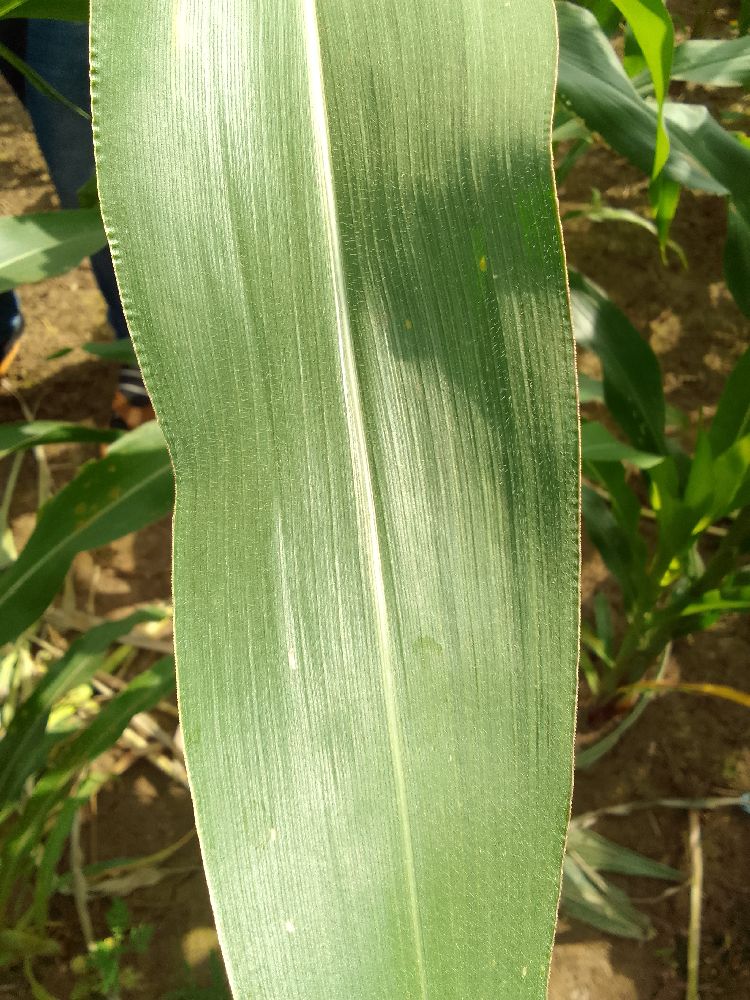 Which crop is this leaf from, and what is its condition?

maize, healthy
